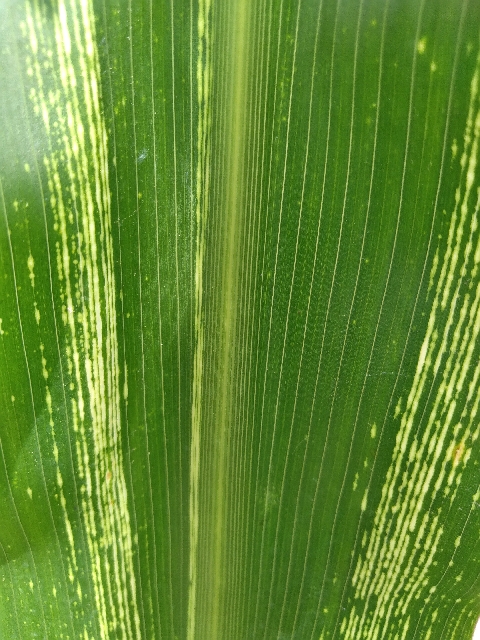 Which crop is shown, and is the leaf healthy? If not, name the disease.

maize, maize streak virus
